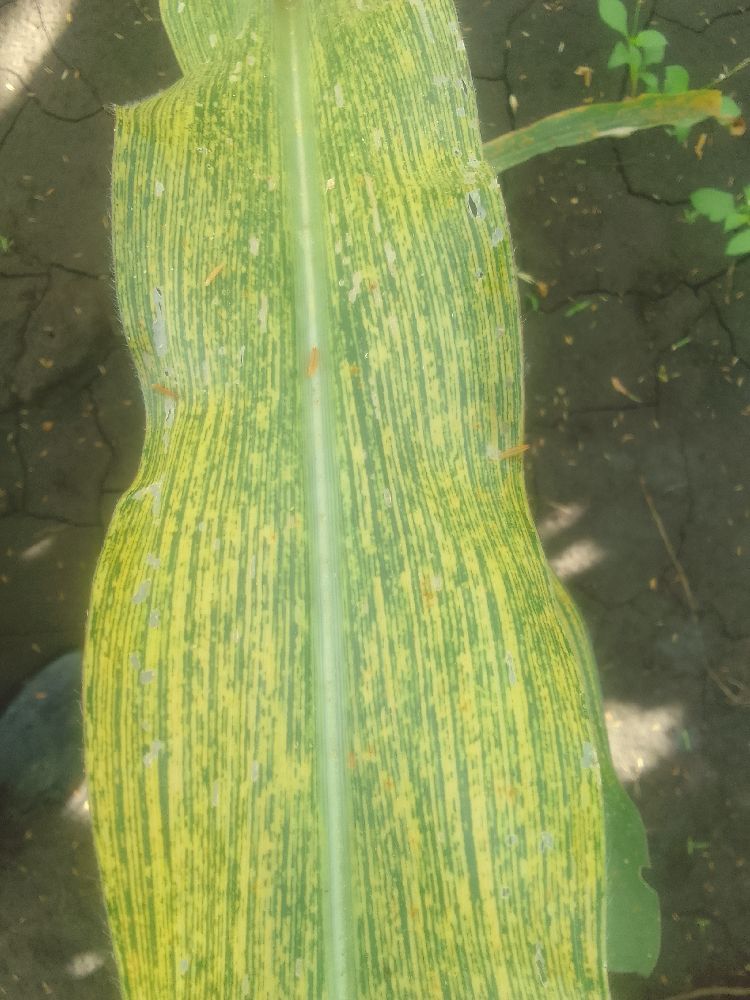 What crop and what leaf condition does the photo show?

maize, maize streak virus
